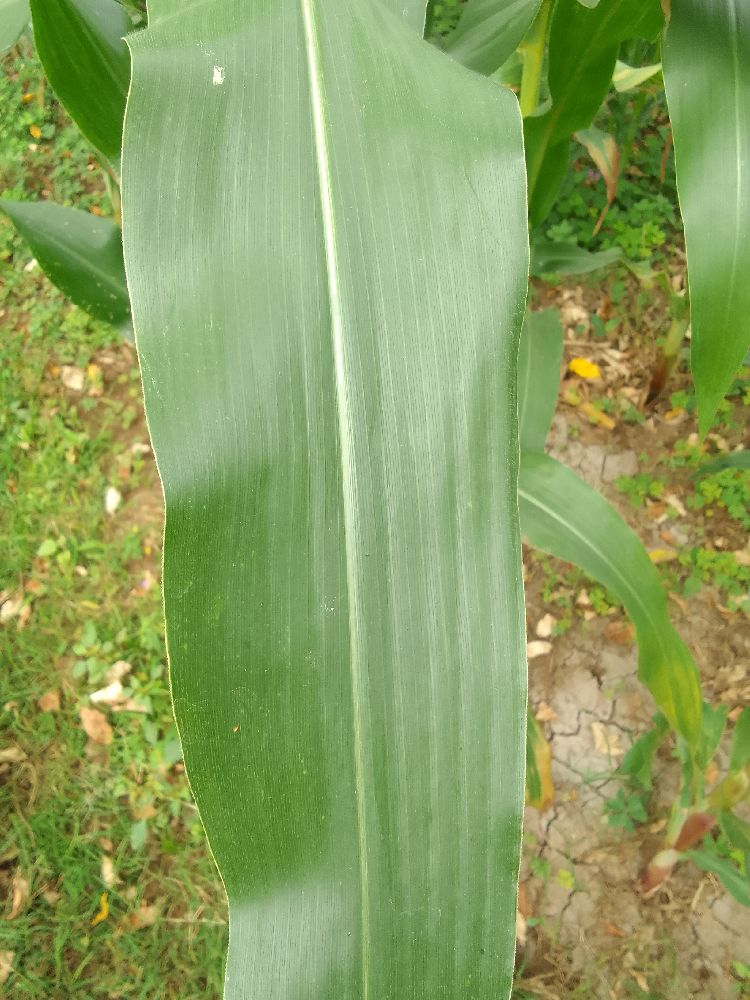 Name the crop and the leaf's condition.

maize, healthy
